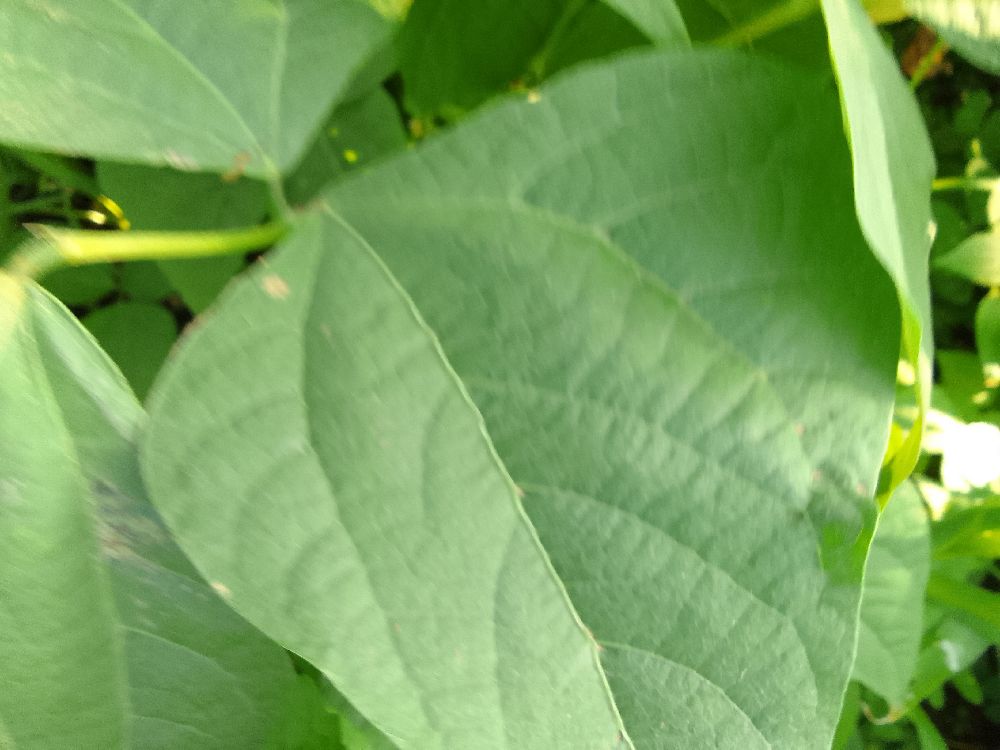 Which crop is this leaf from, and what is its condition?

common bean, healthy
